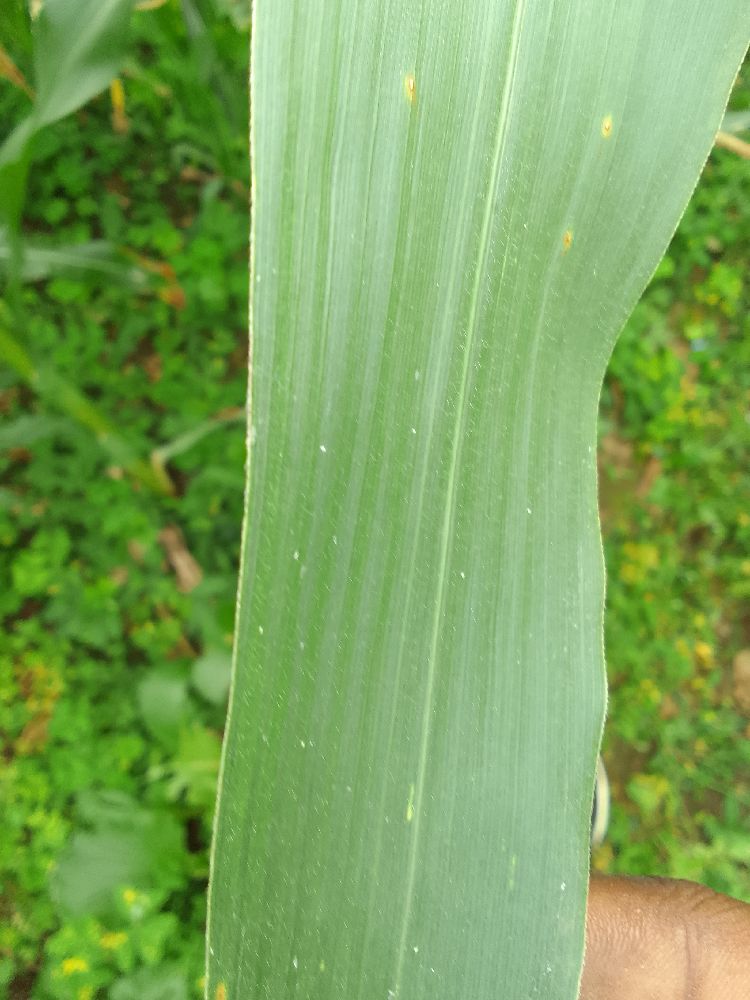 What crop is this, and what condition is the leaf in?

maize, healthy
